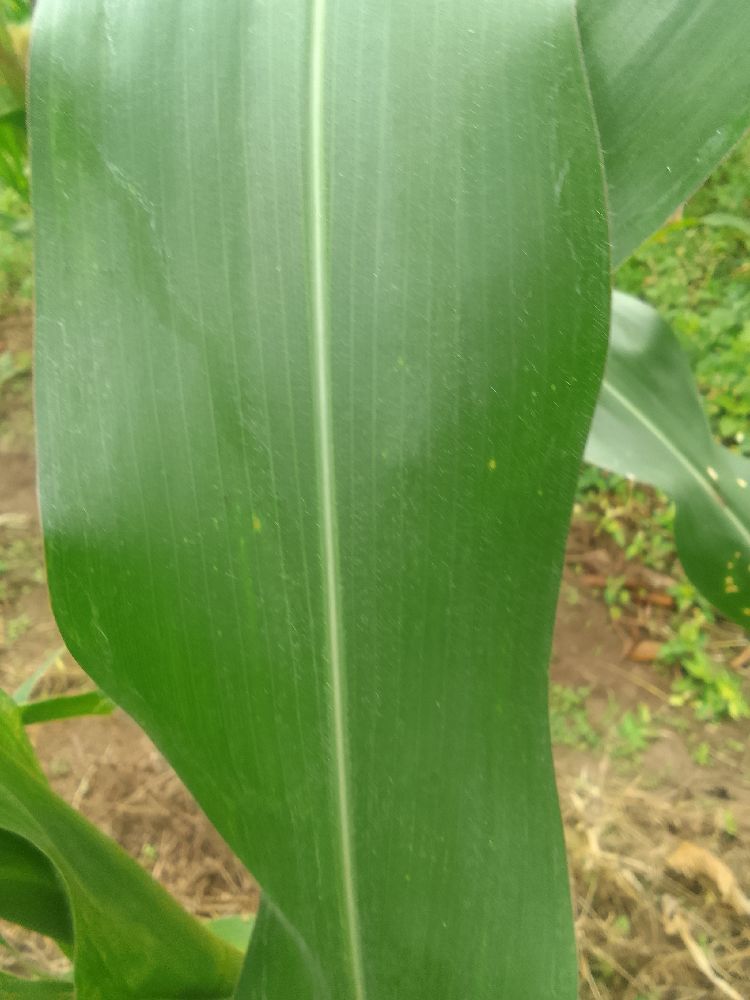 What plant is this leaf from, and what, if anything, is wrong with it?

maize, healthy
